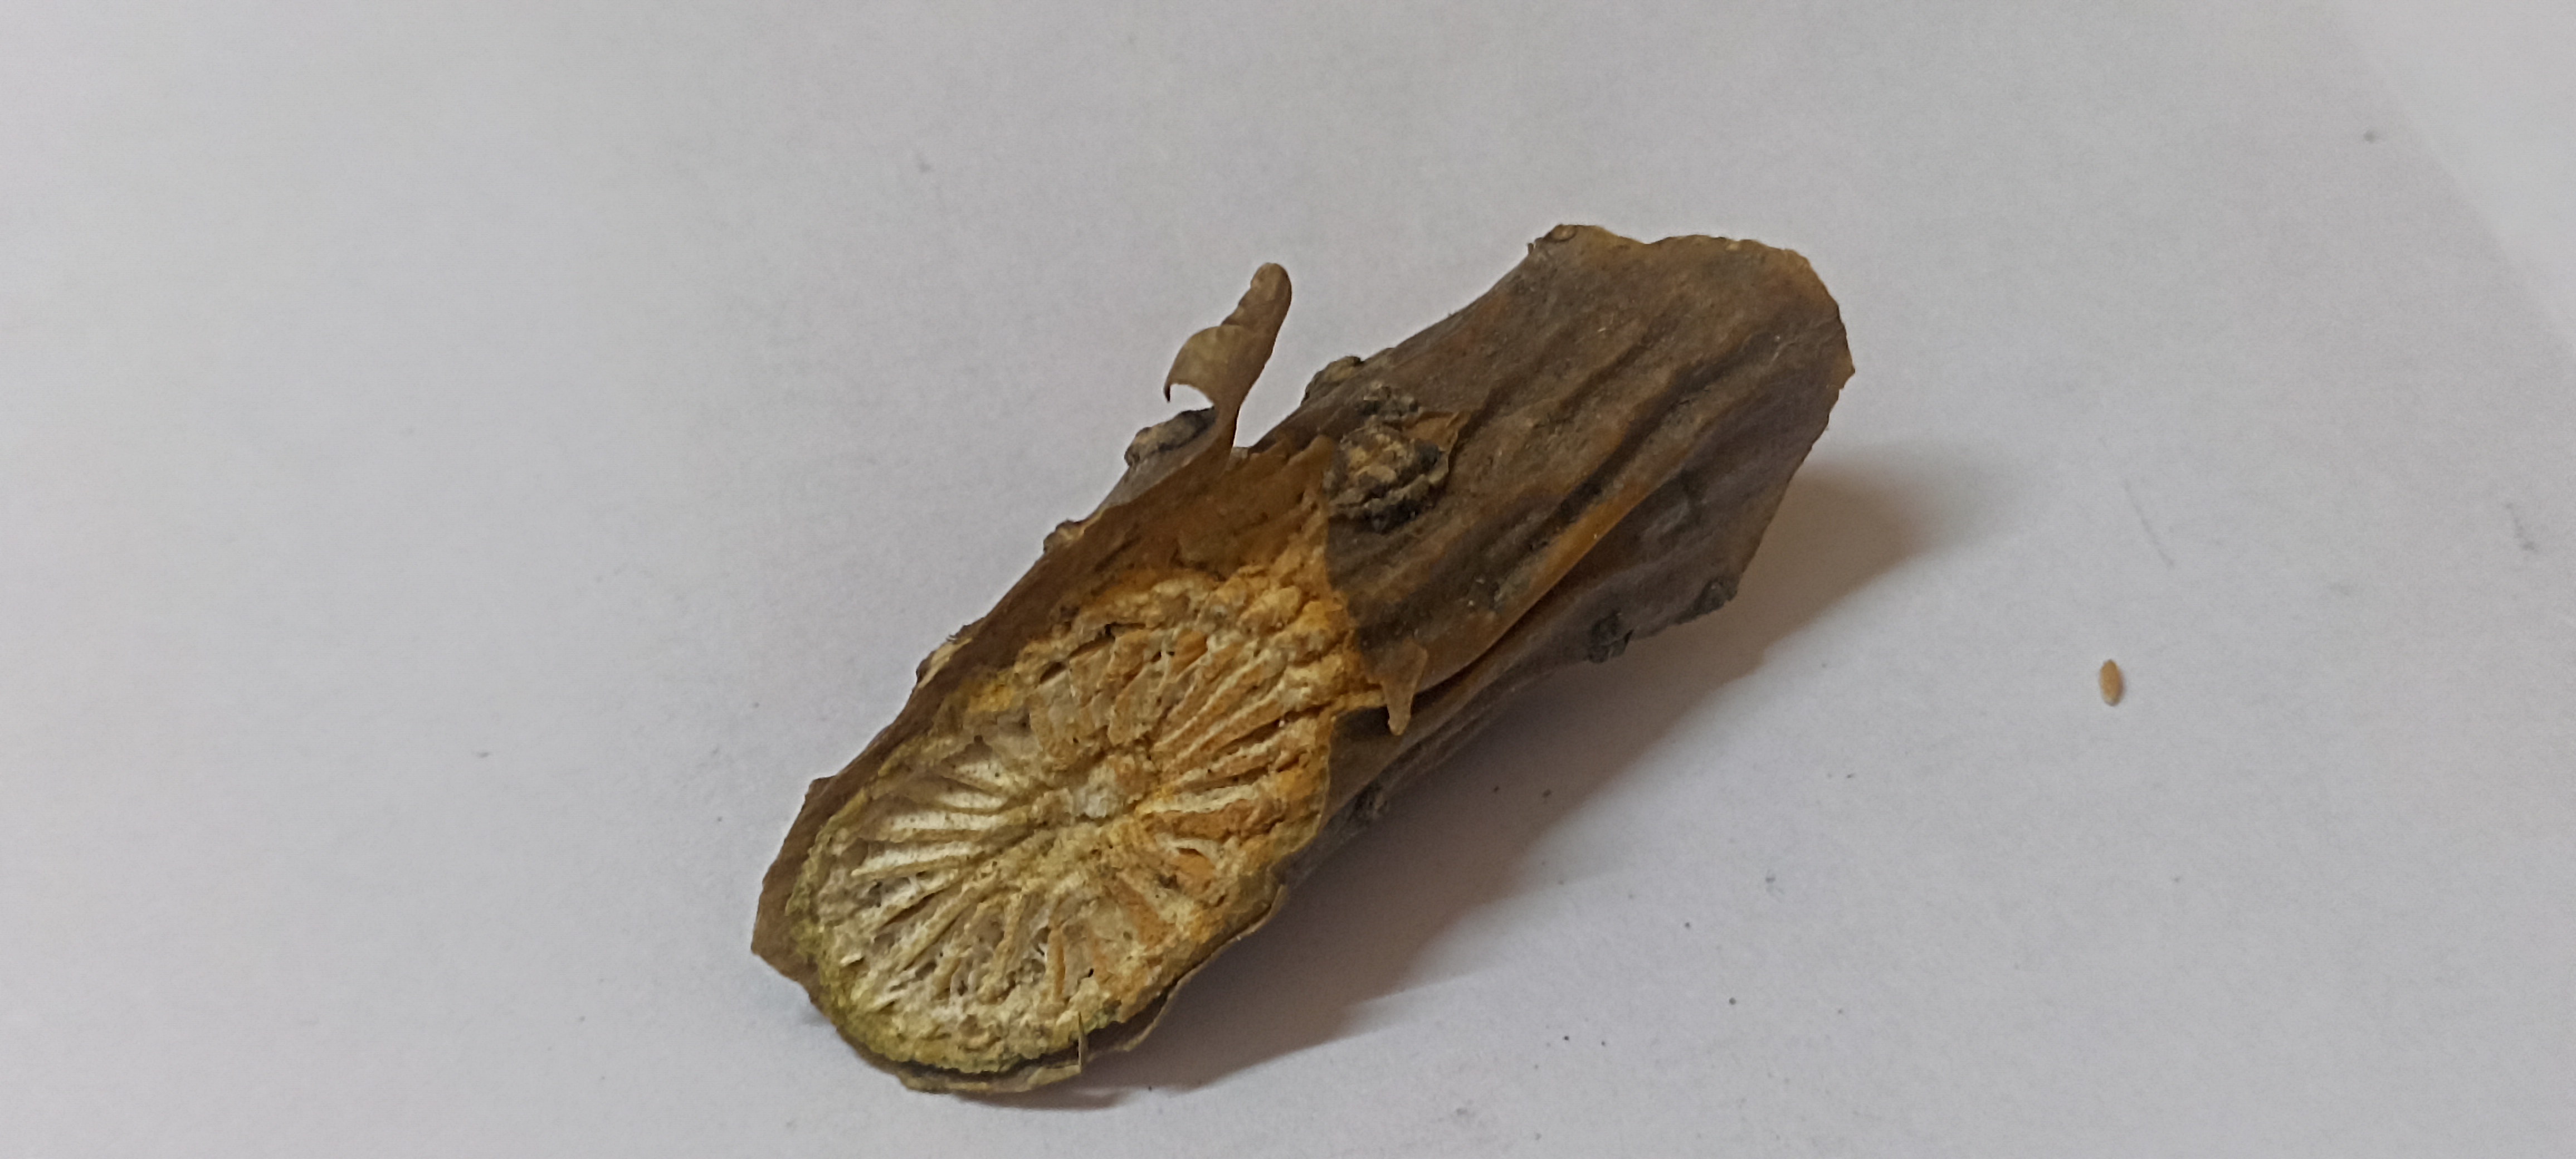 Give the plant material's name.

gulvel
